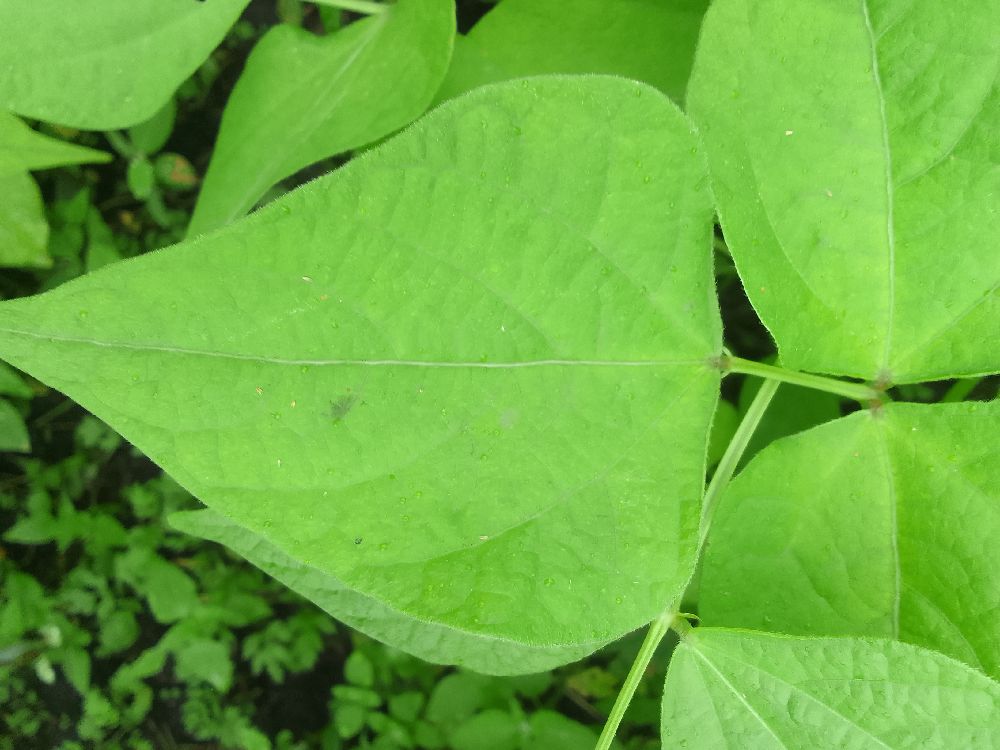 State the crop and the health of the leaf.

common bean, healthy
